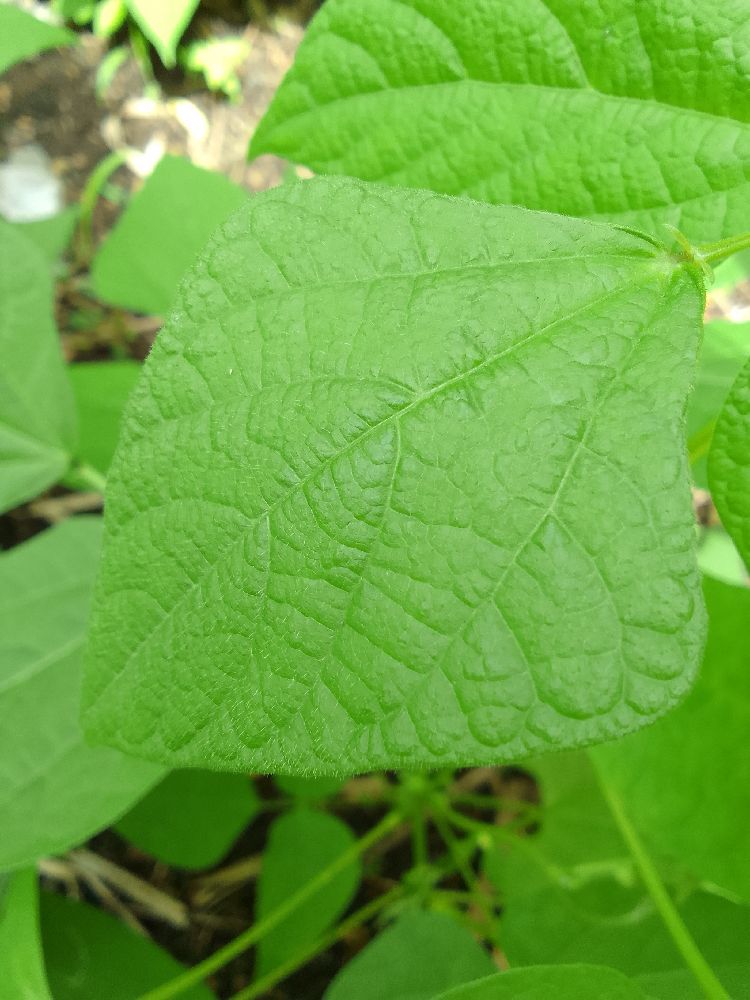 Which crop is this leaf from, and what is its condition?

common bean, healthy
